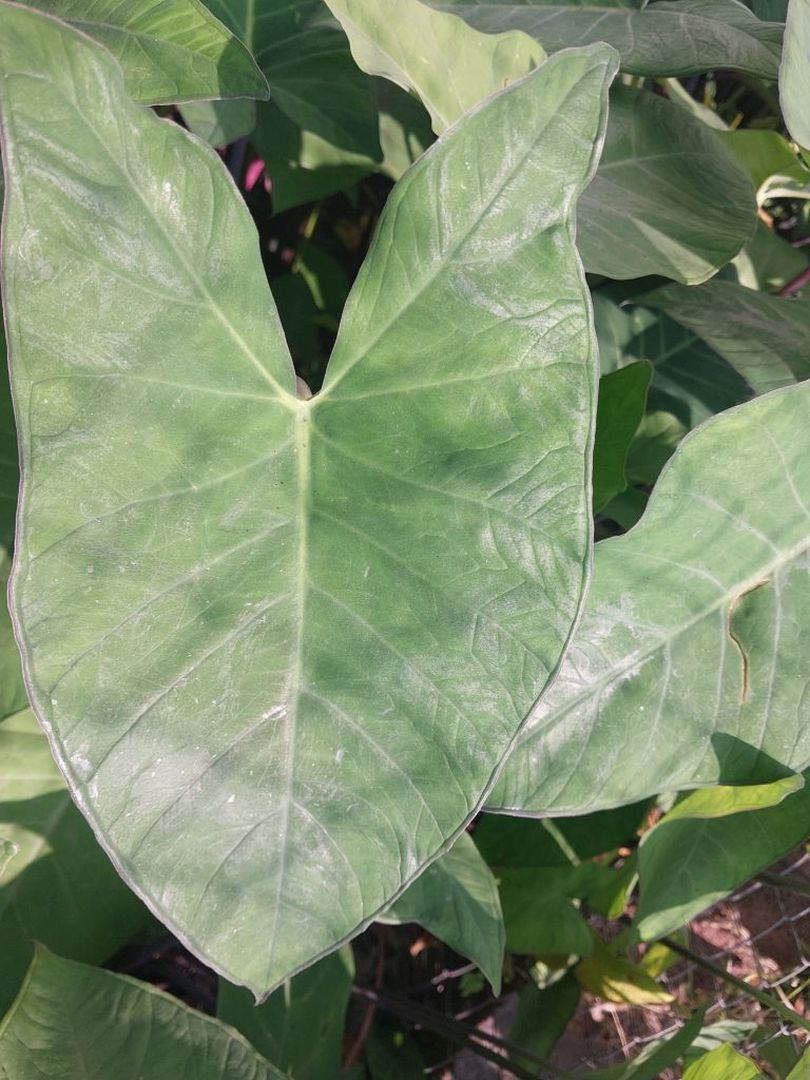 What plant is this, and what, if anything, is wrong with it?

taro, healthy
